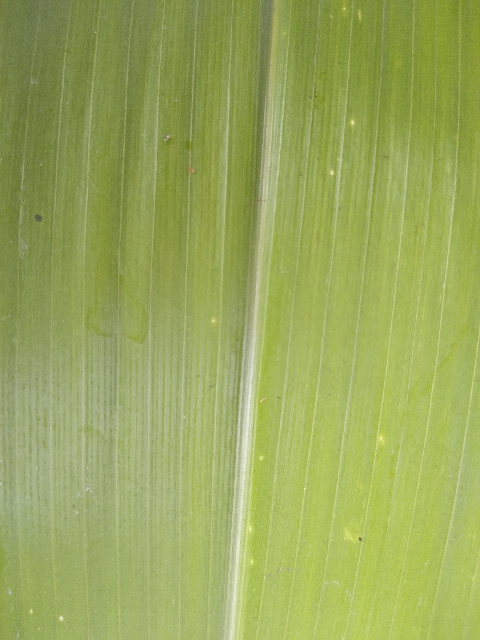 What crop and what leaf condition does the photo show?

maize, healthy
